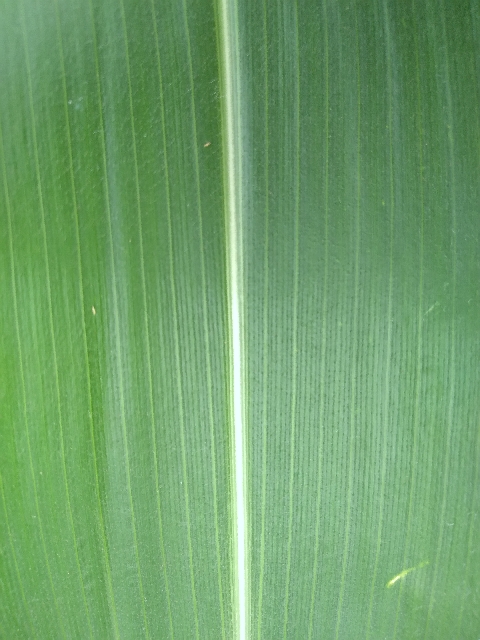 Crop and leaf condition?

maize, healthy
